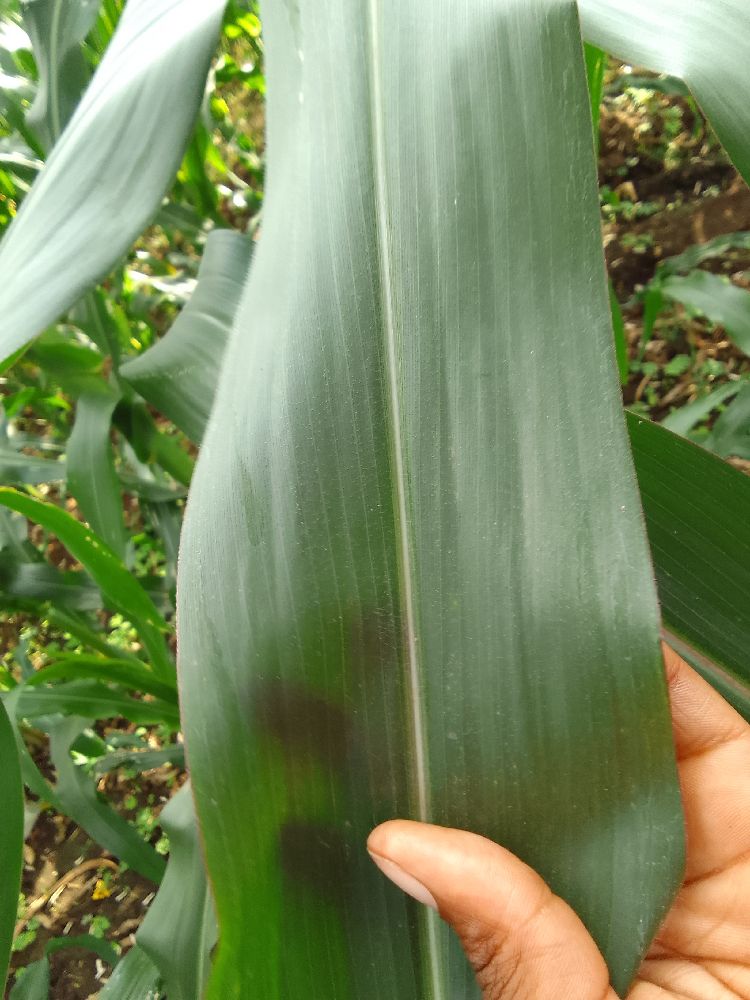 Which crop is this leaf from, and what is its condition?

maize, healthy
